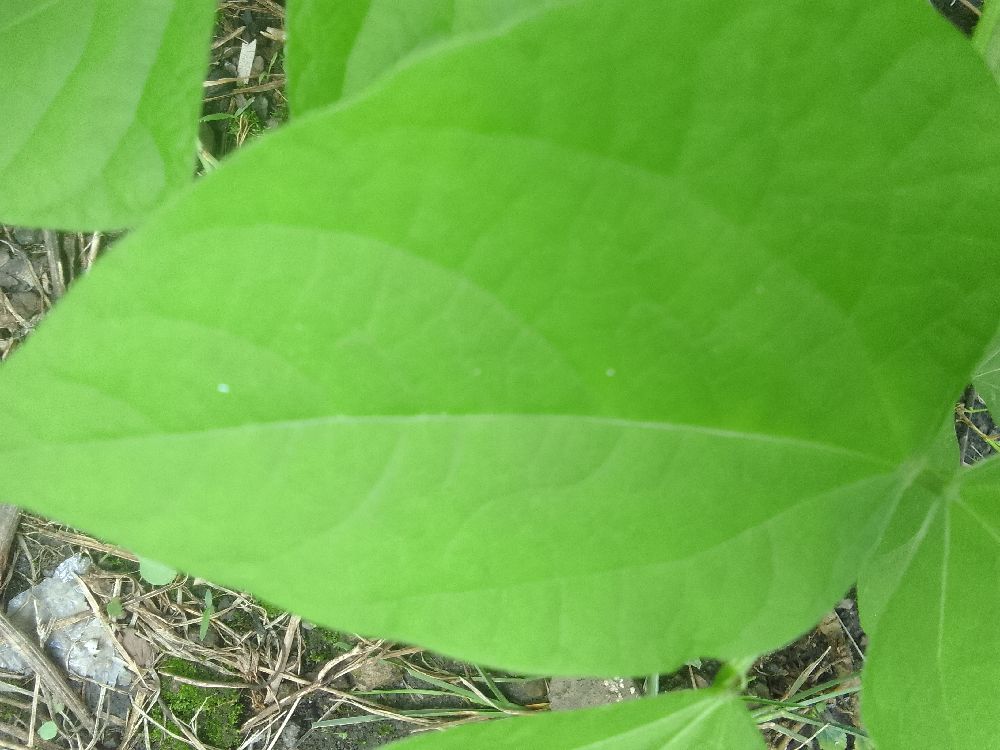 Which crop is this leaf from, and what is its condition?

common bean, healthy
